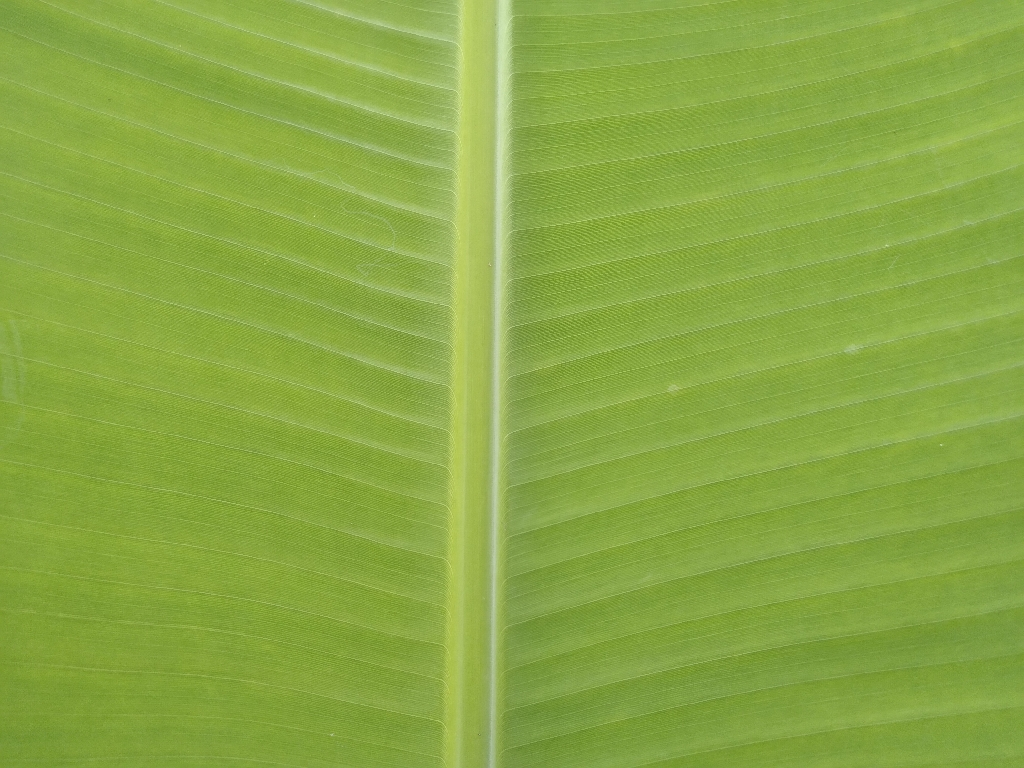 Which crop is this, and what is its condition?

banana, healthy
